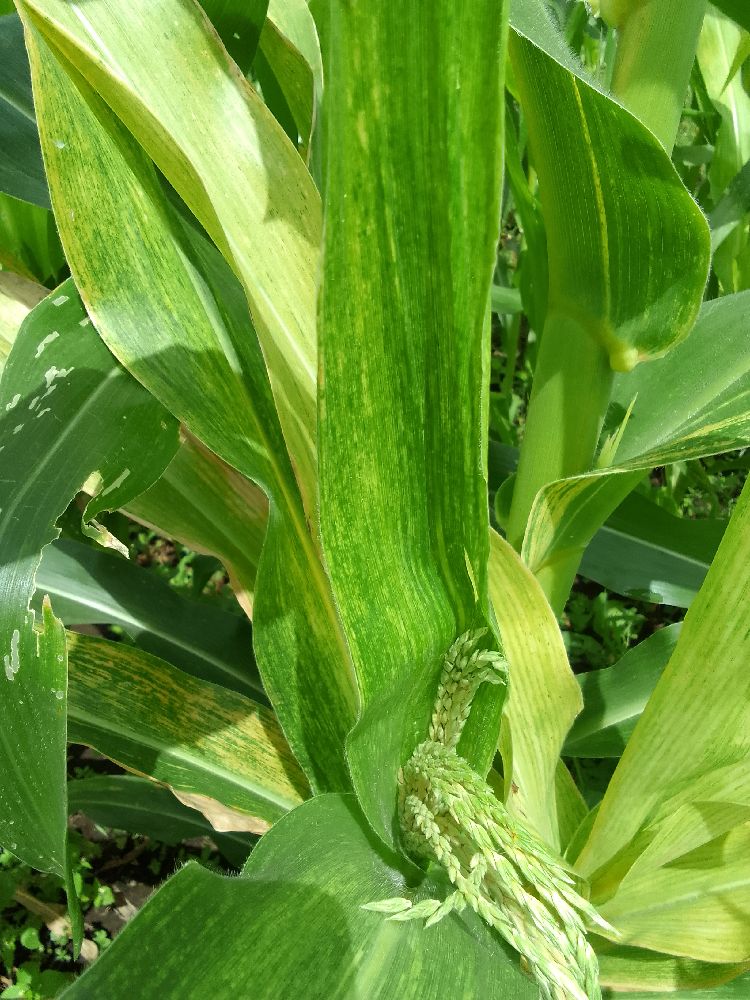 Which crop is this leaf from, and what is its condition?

maize, maize lethal necrosis
